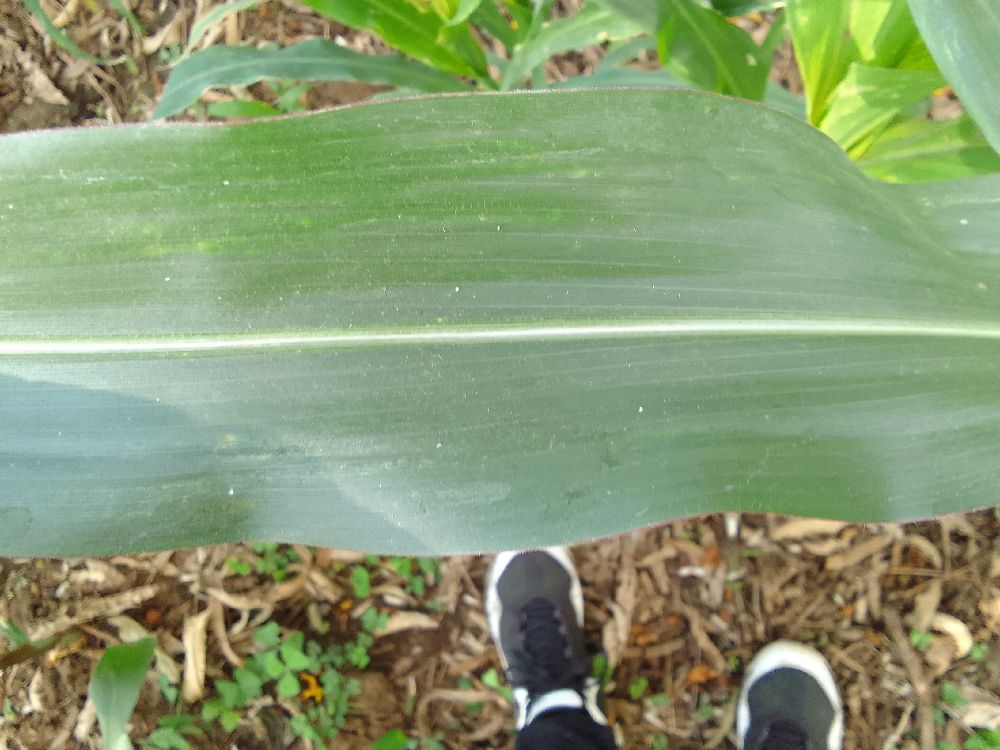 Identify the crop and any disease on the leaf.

maize, healthy
